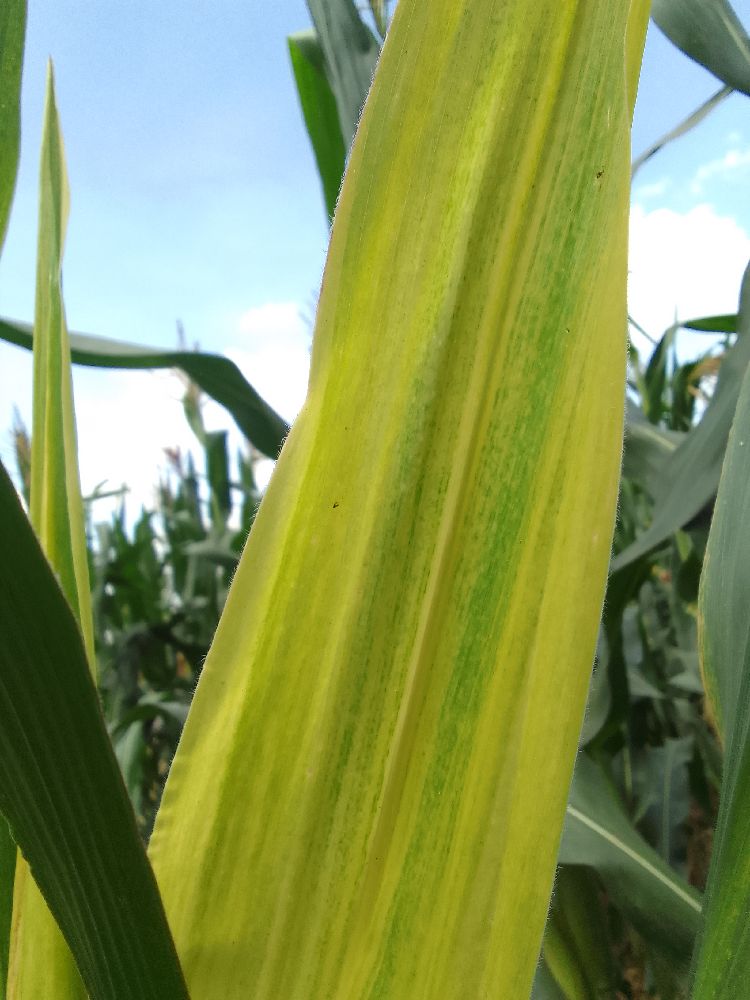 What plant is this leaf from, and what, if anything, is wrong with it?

maize, maize lethal necrosis
